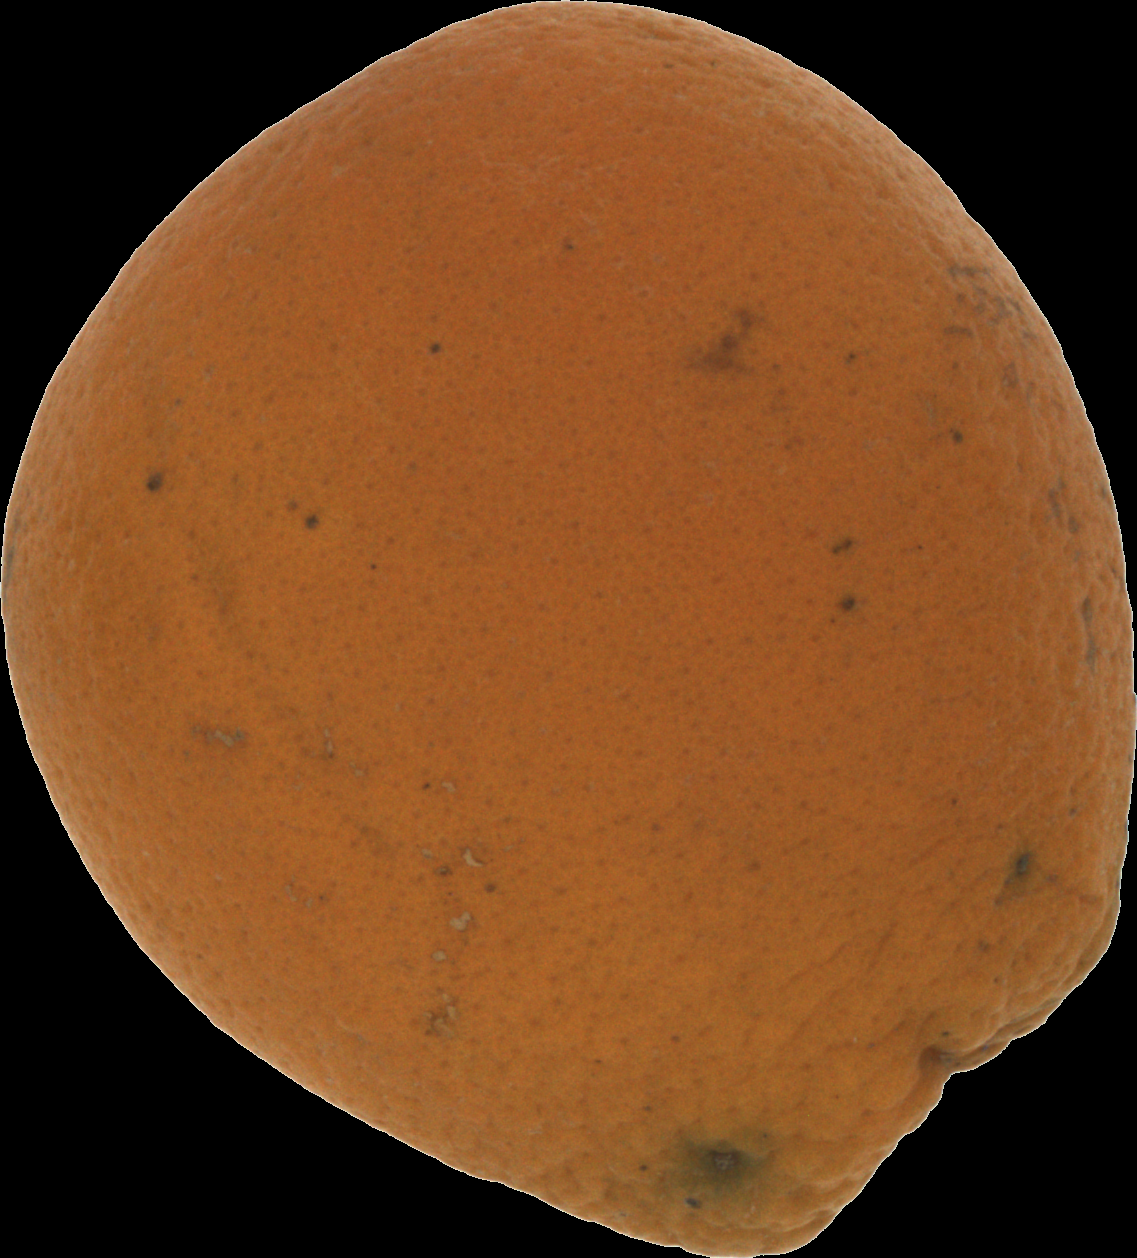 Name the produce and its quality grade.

orange, bad
